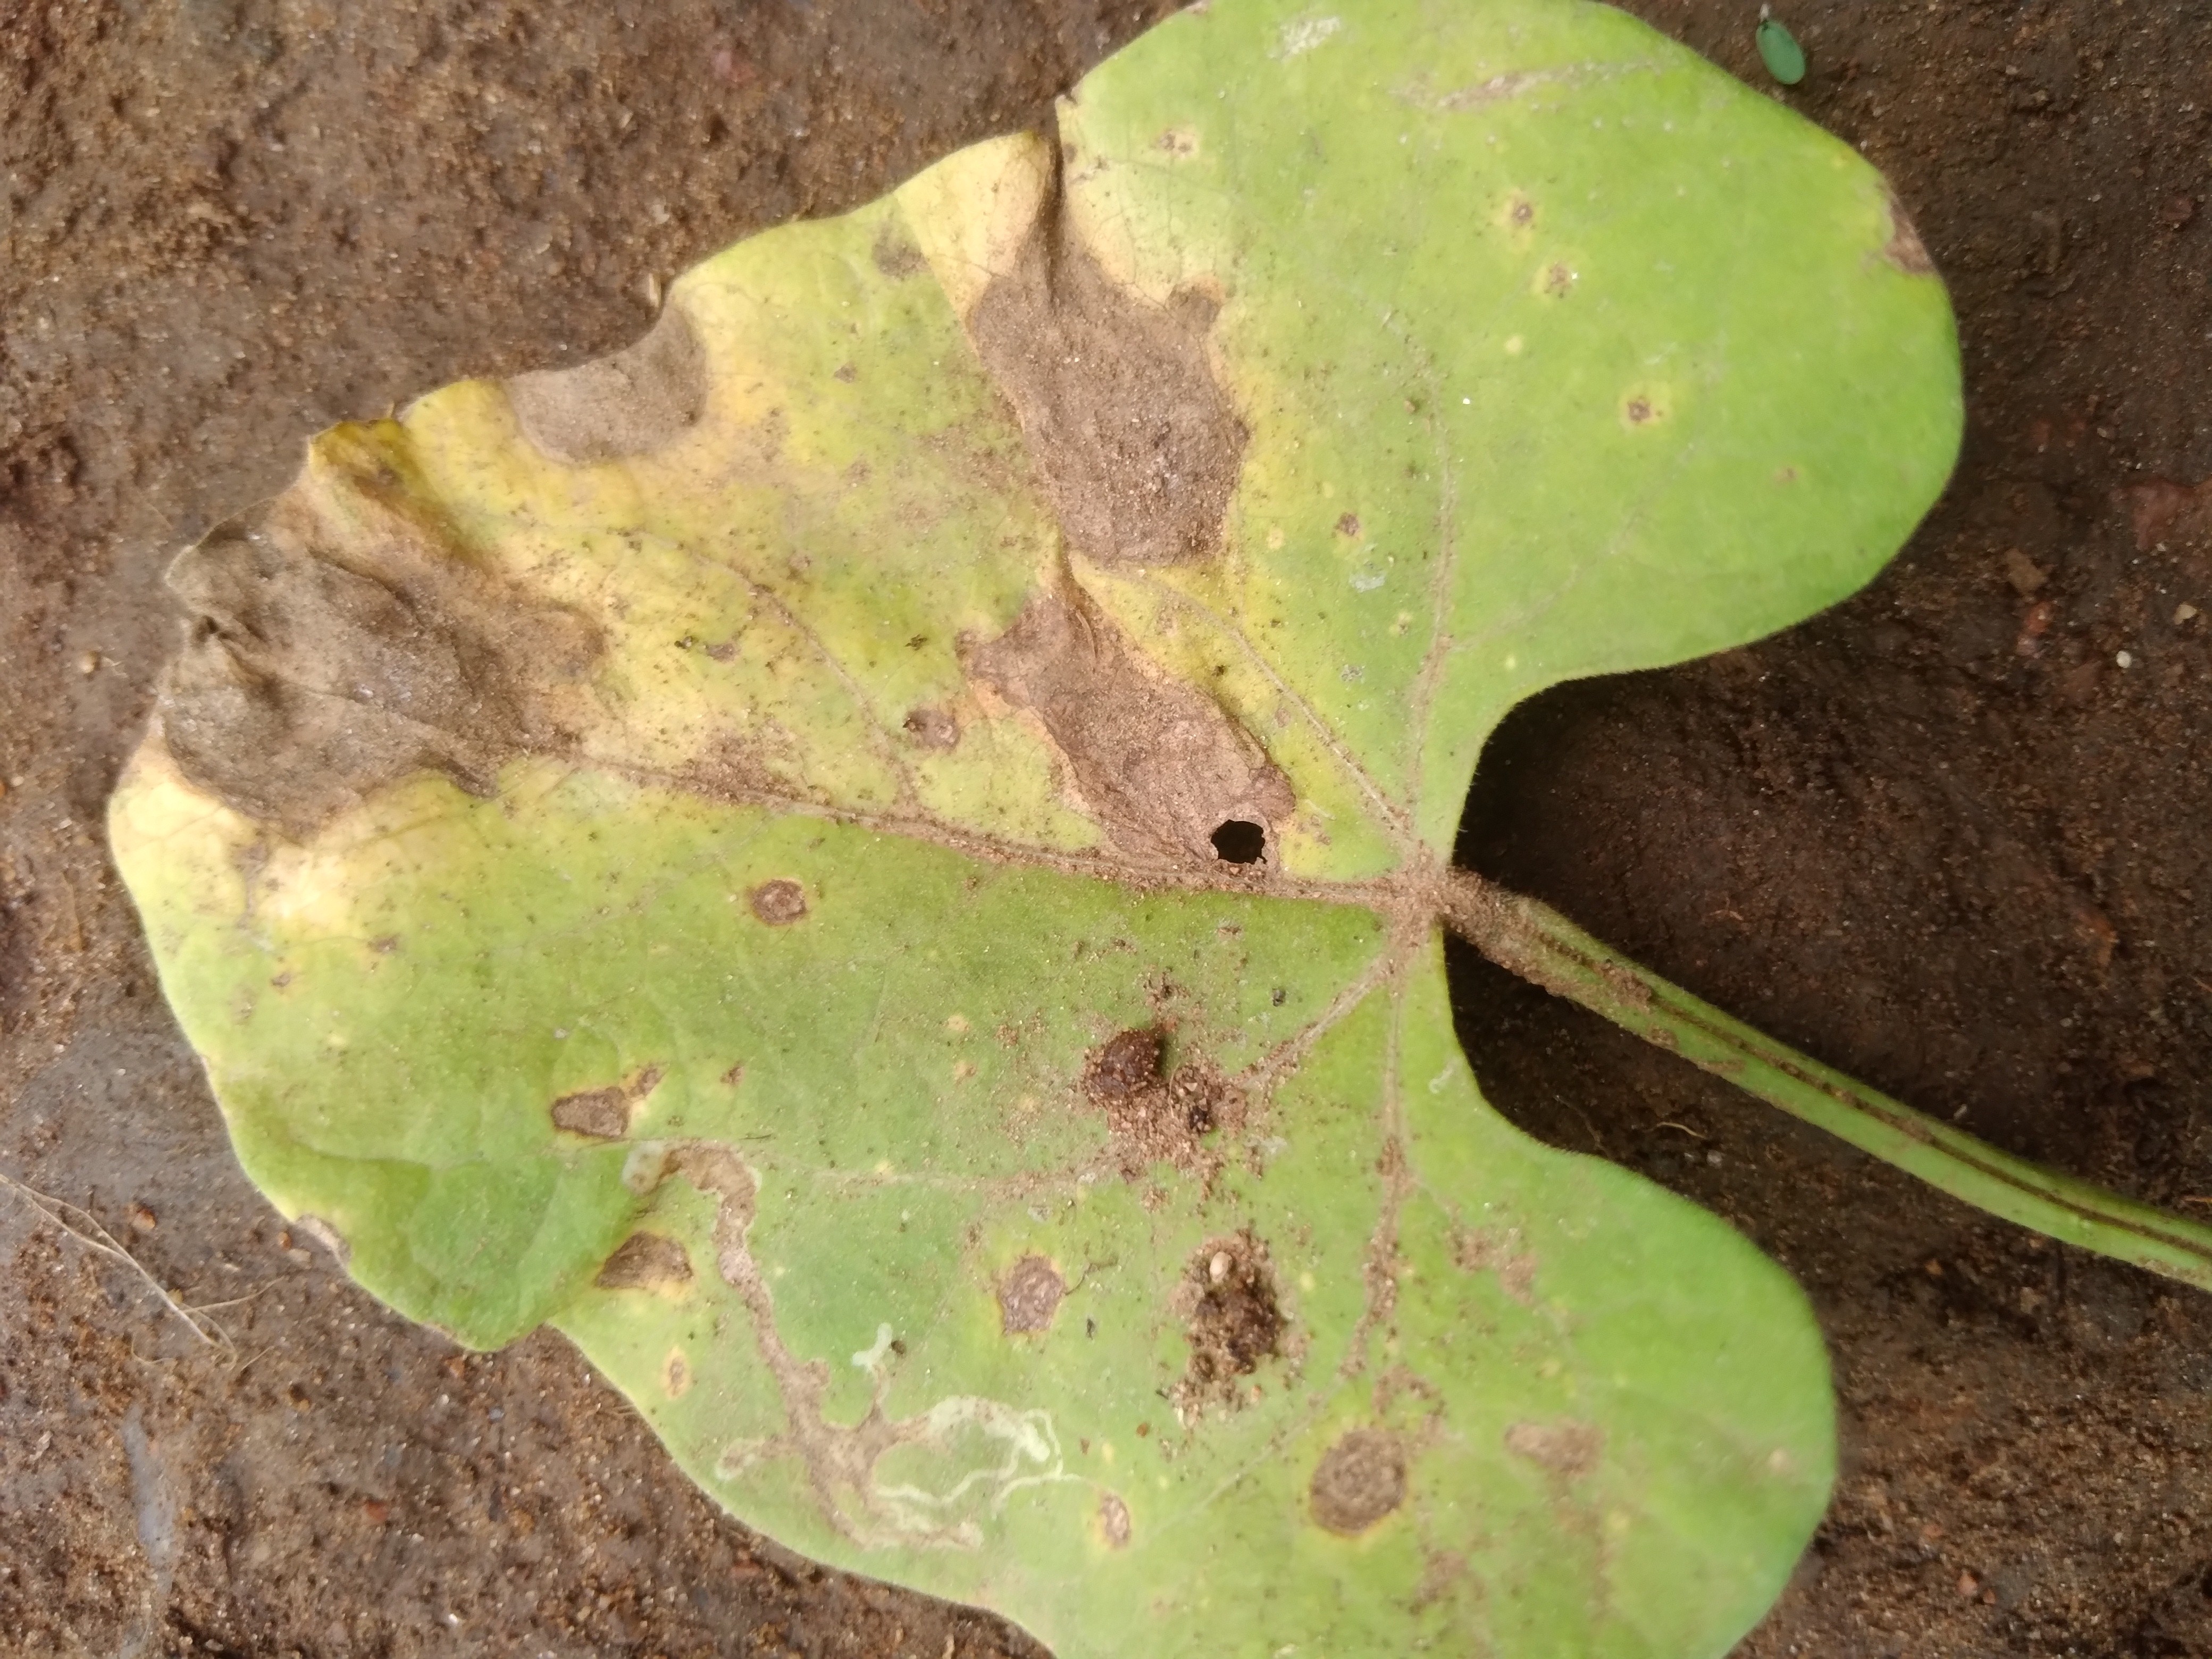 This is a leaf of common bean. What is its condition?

rust
